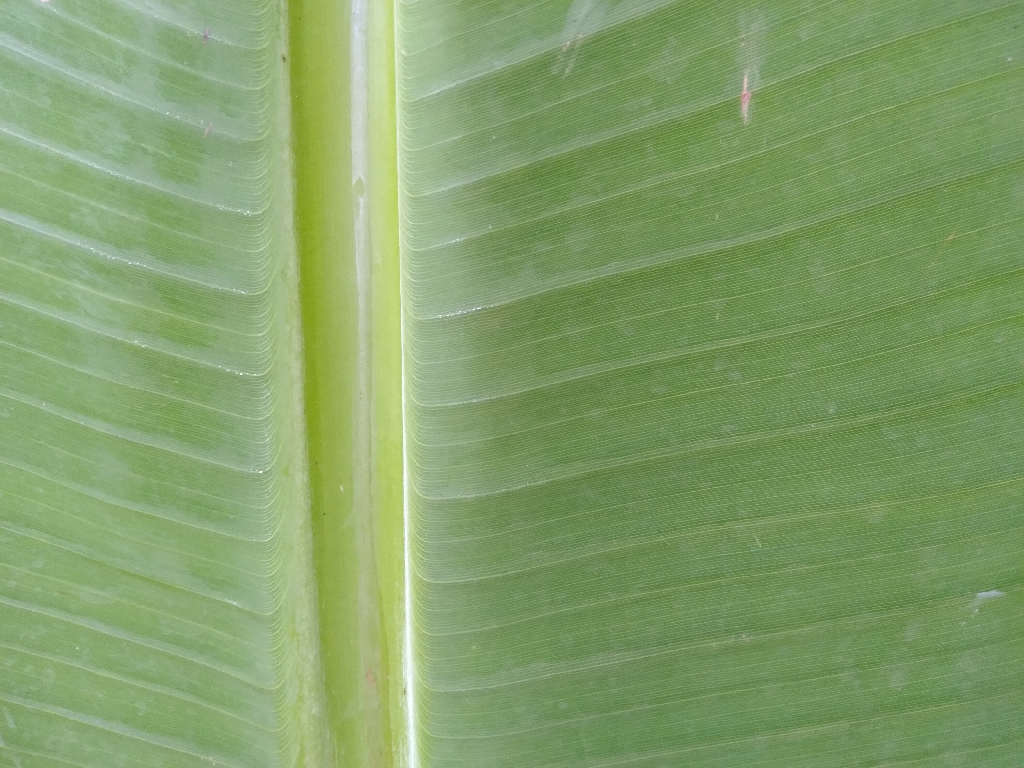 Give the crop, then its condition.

banana, healthy
